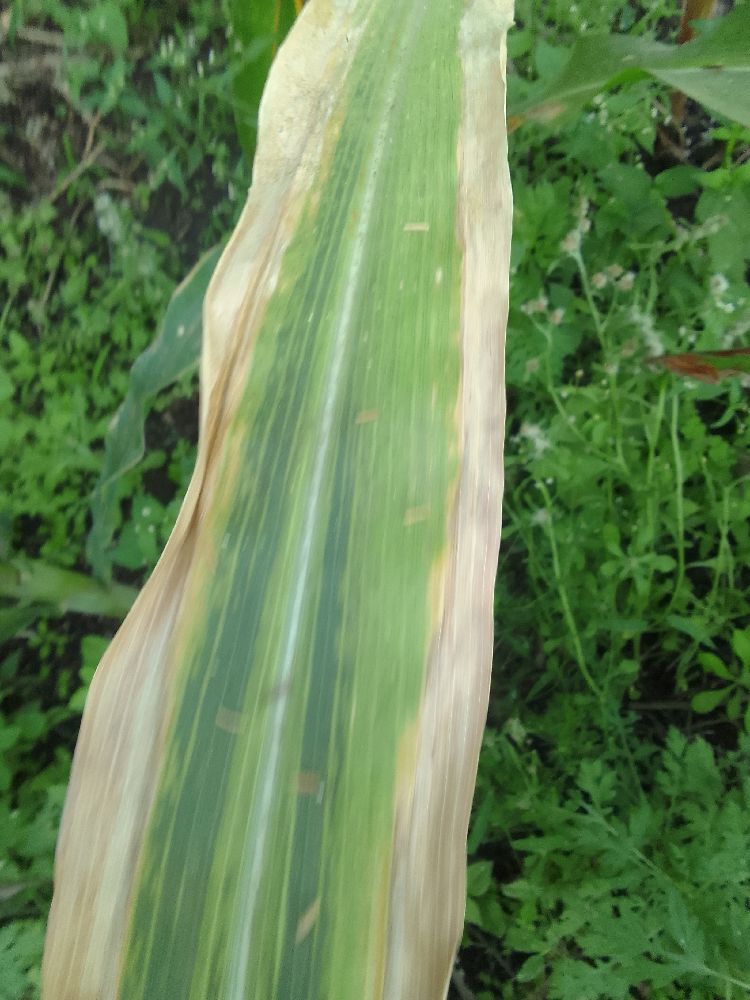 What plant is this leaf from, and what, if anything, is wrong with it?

maize, maize lethal necrosis
